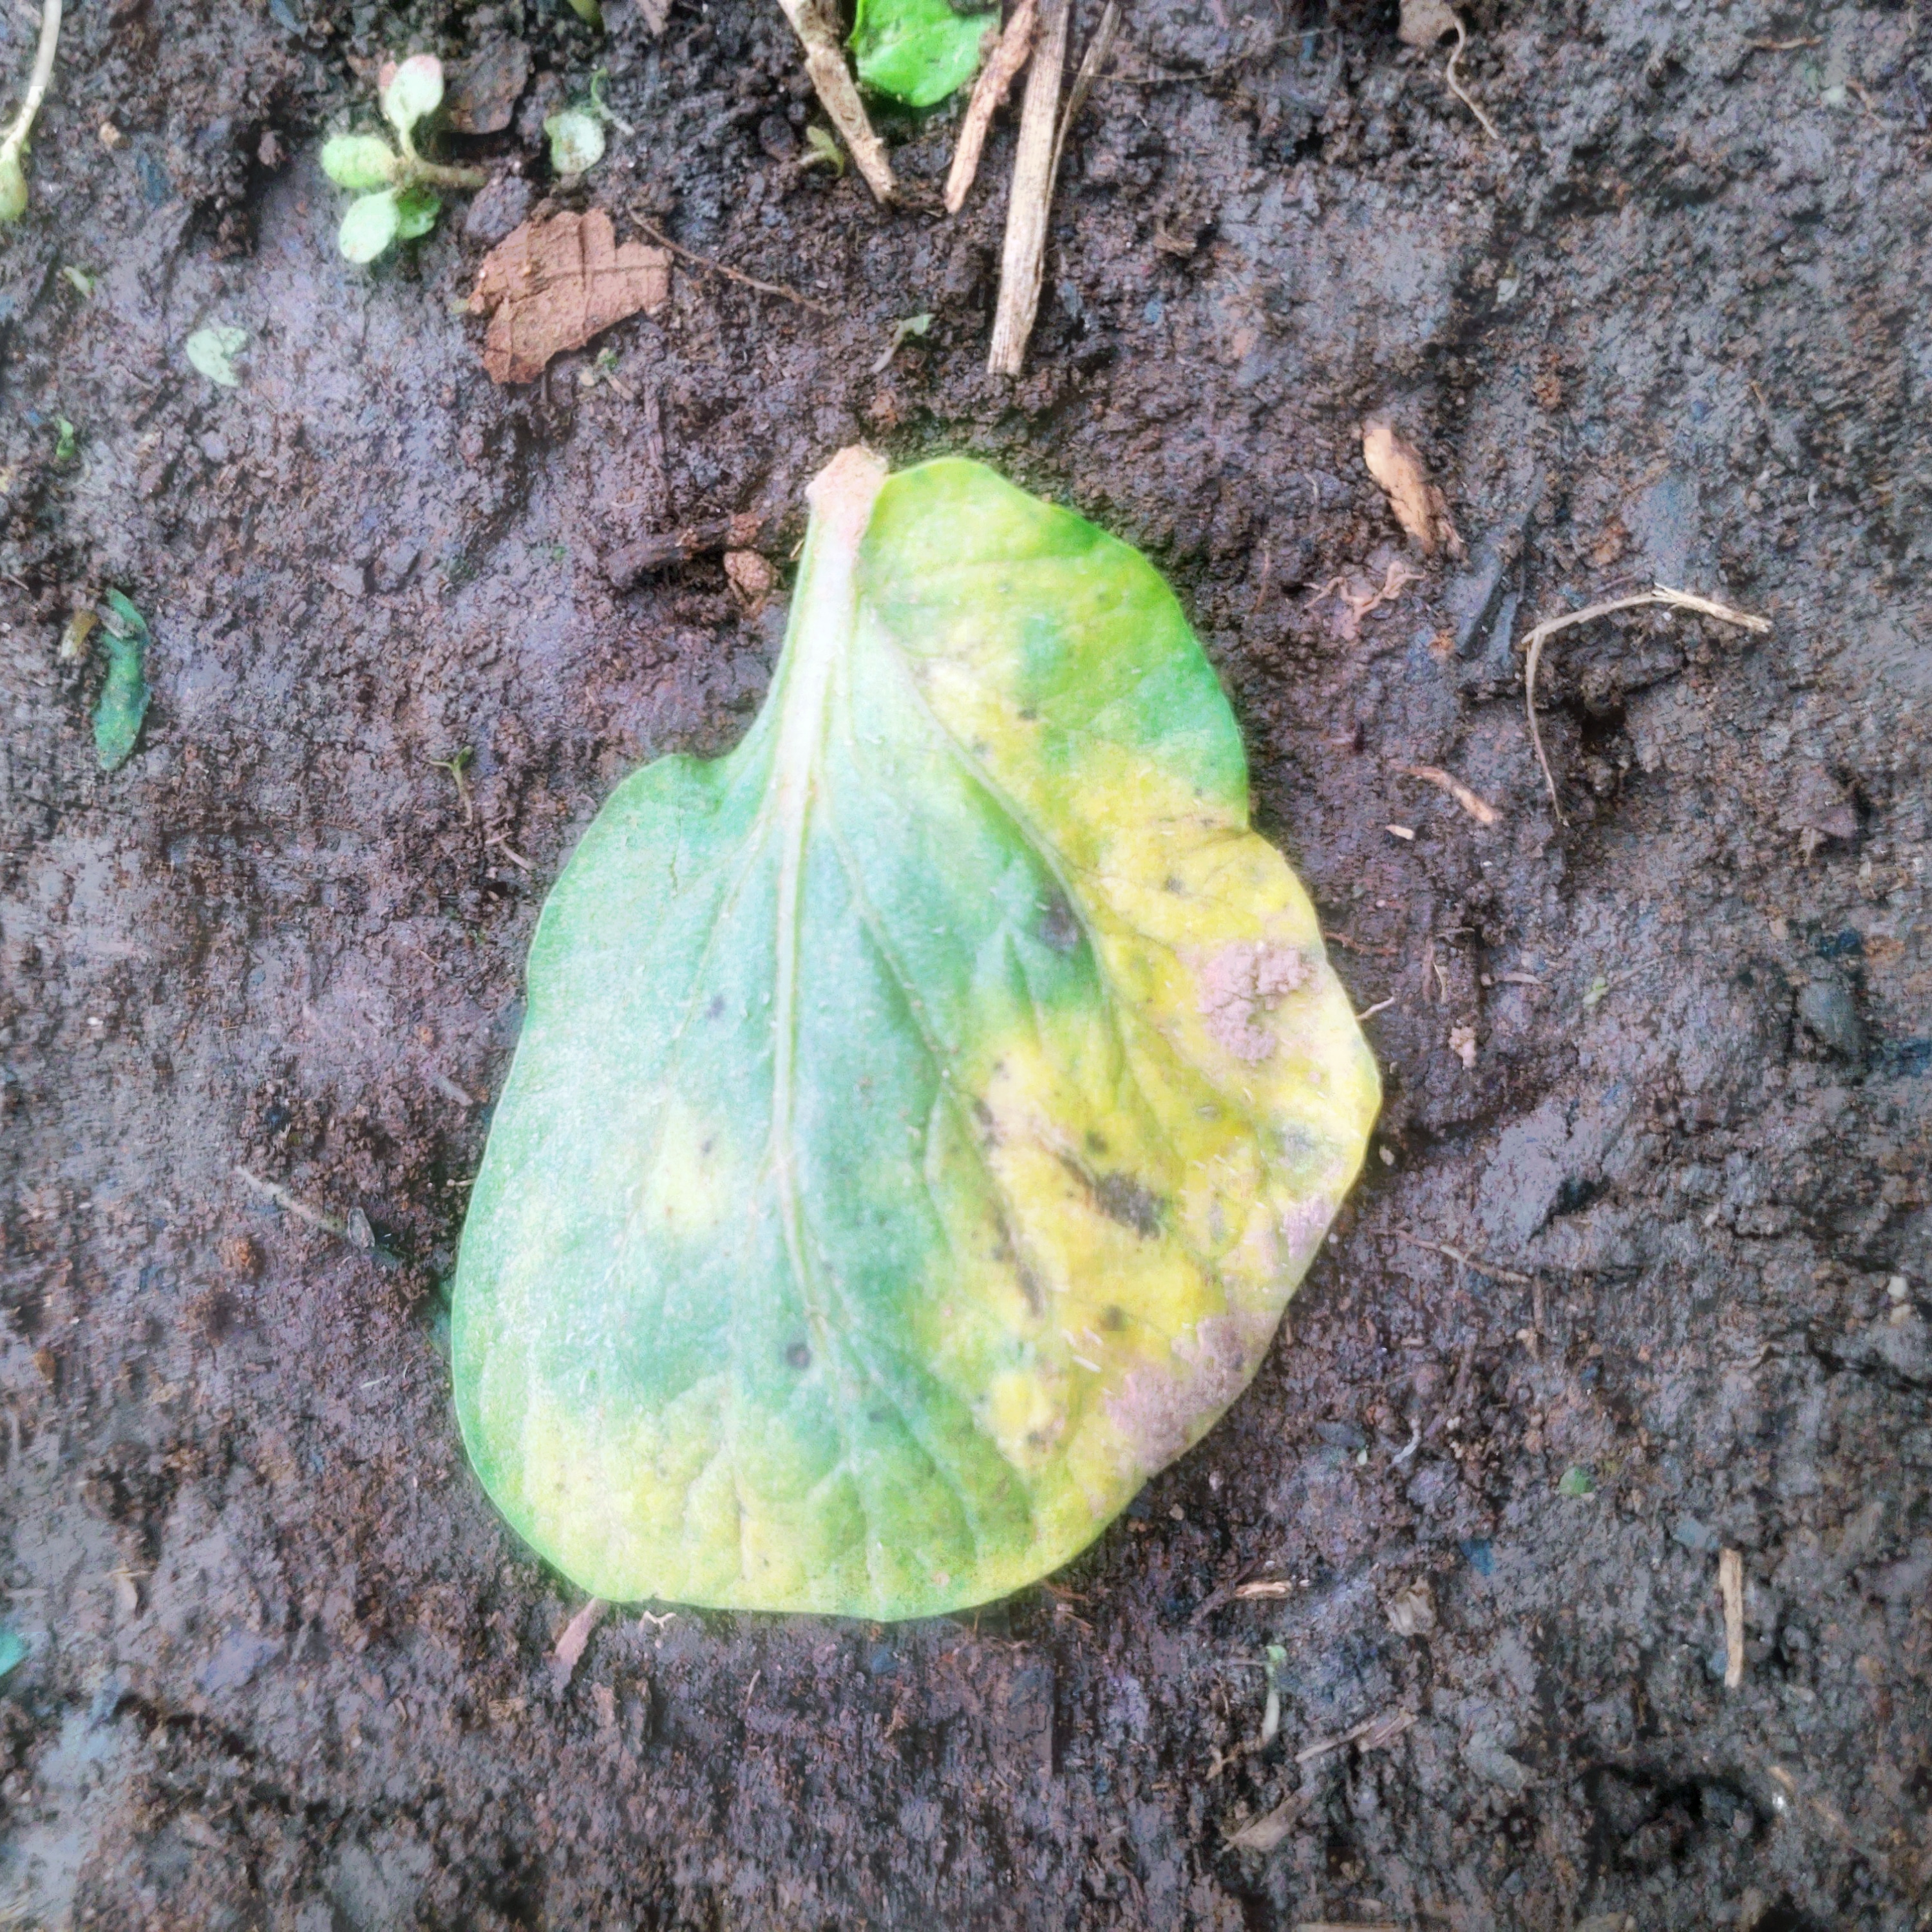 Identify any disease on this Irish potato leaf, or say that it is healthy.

late blight
